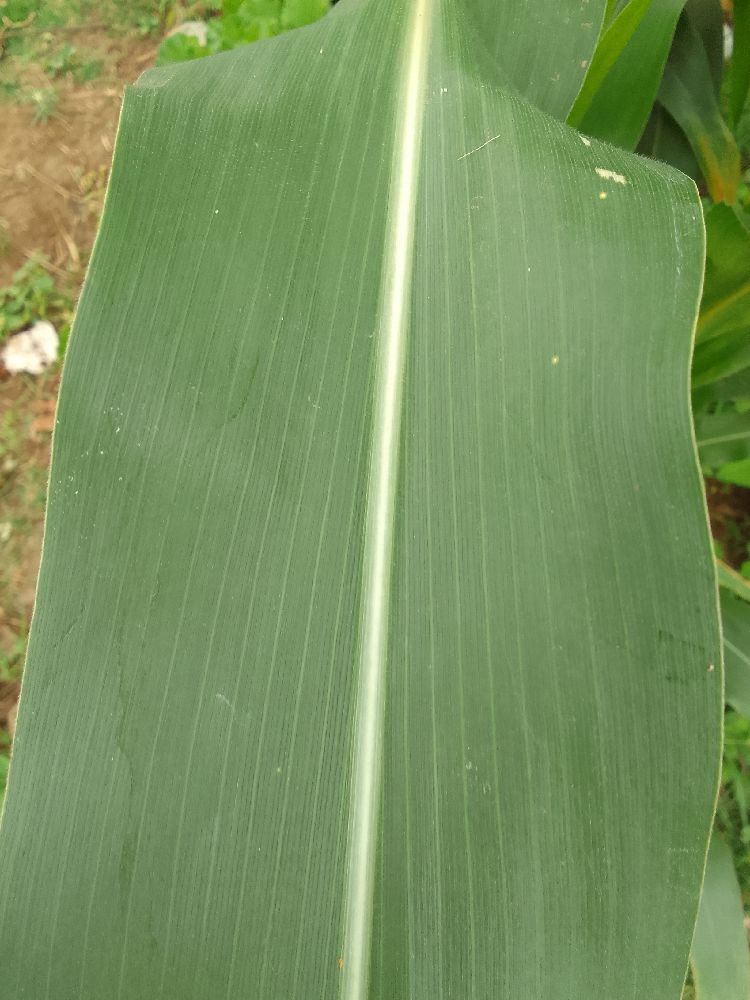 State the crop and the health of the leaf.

maize, healthy
